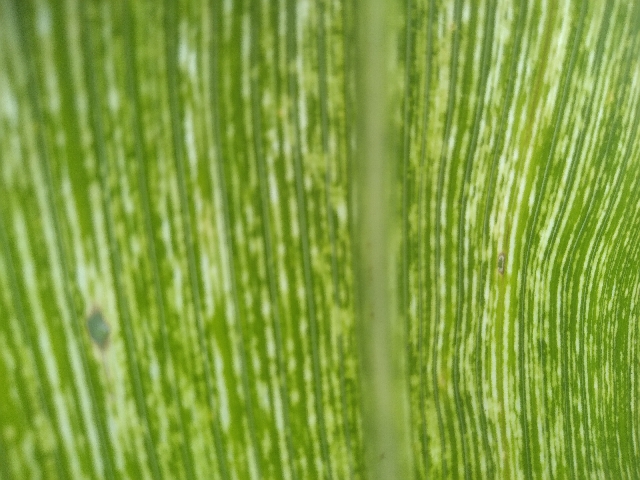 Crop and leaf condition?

maize, maize streak virus
